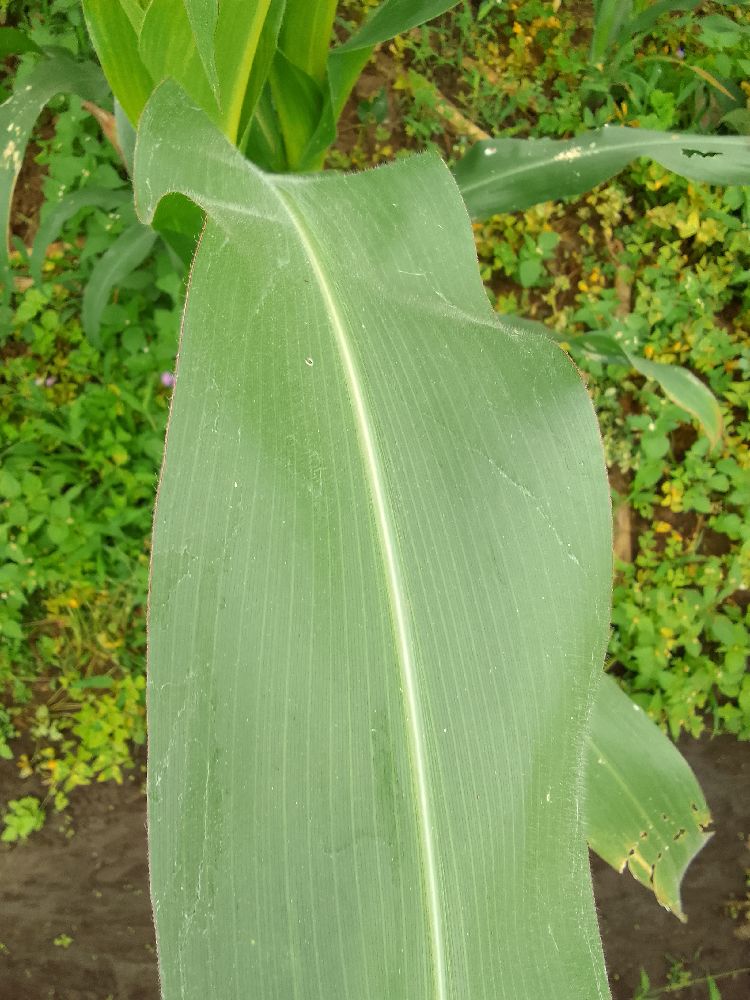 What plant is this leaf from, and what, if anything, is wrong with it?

maize, healthy
